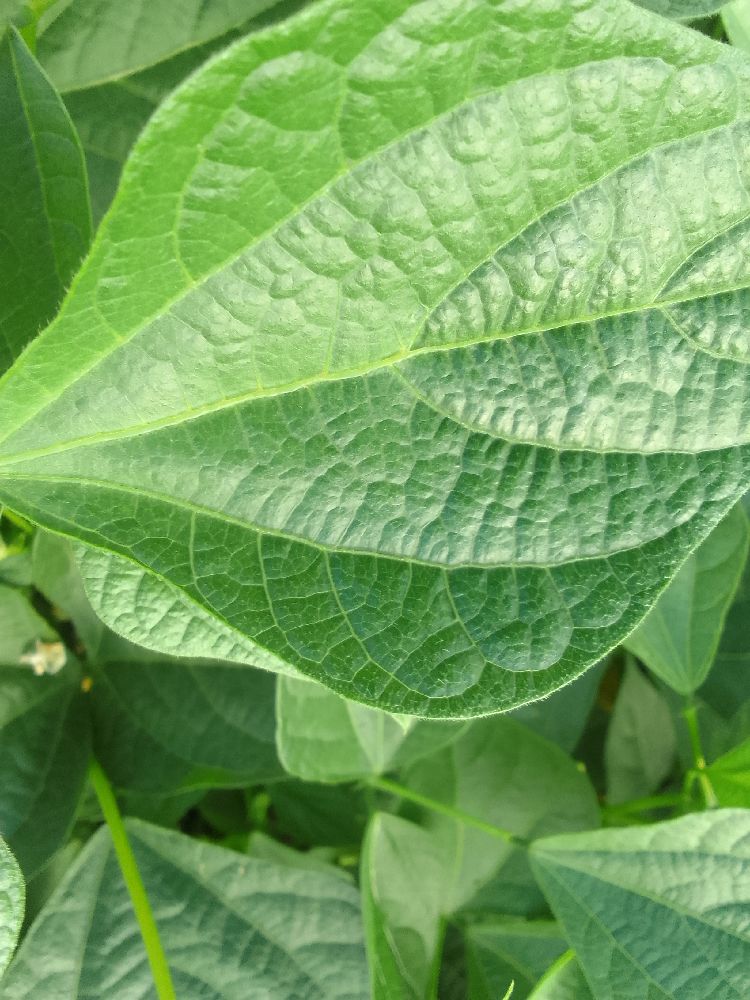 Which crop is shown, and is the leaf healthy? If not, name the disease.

common bean, healthy
